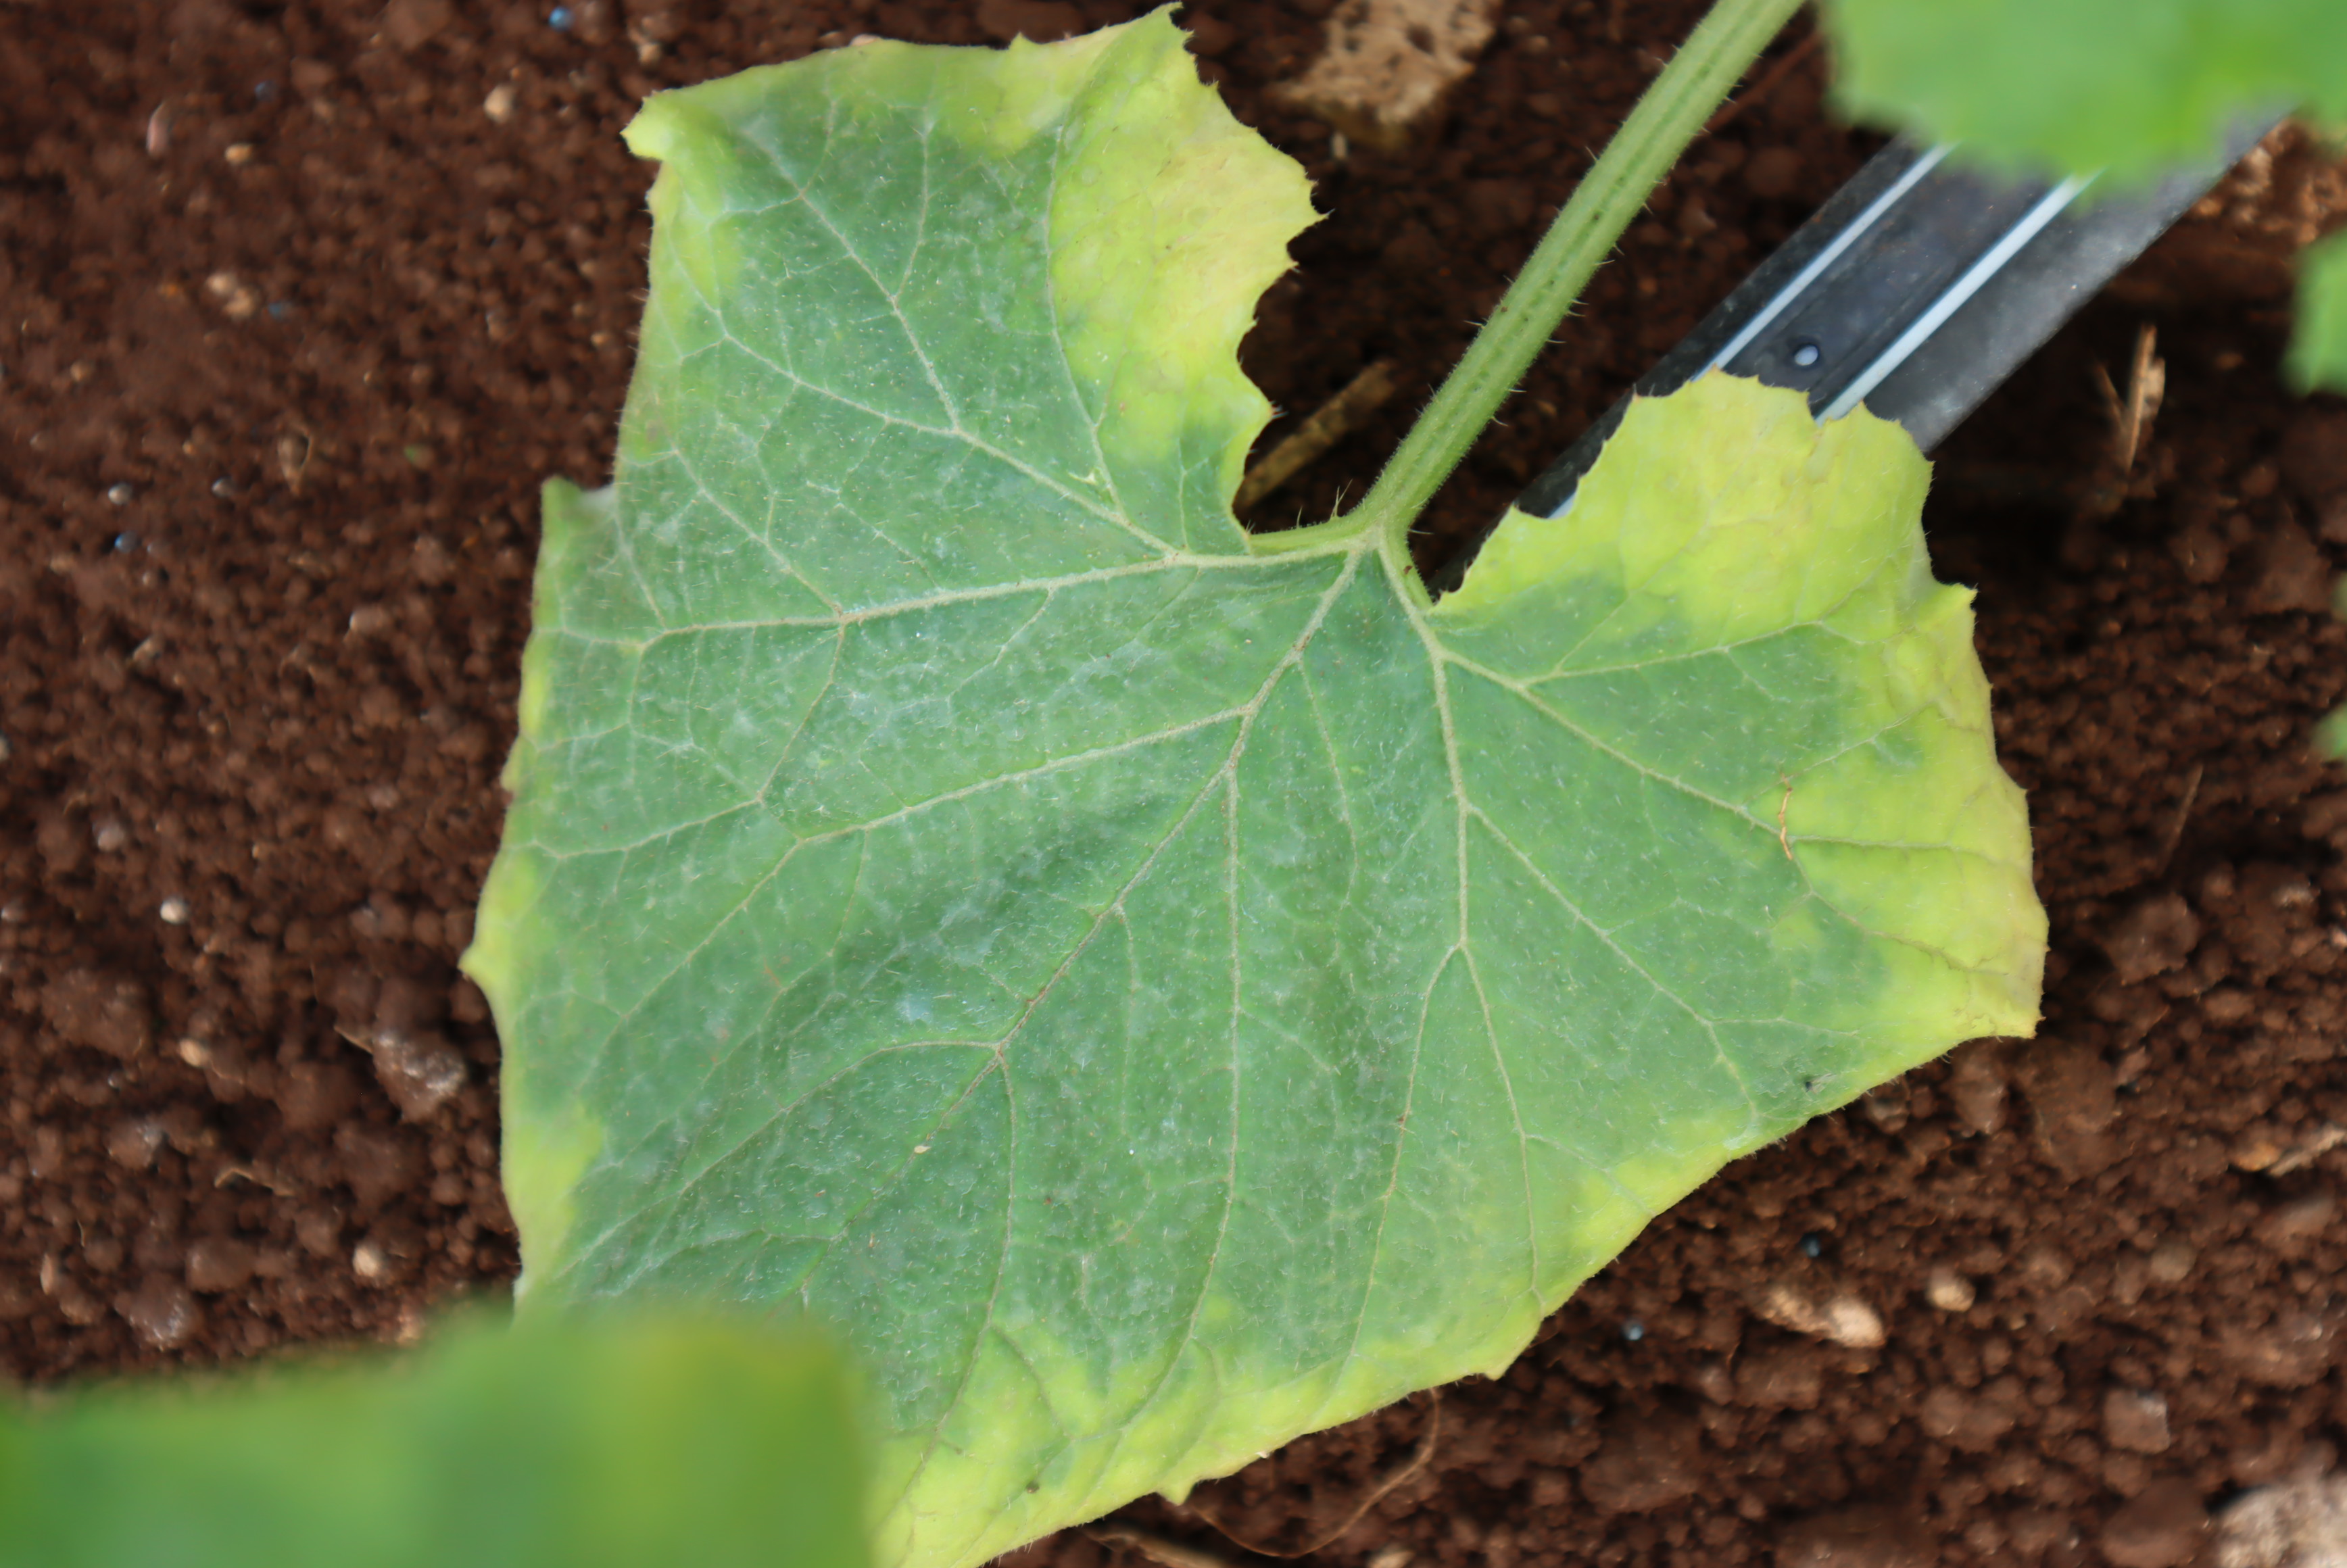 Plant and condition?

zucchini, chlorosis
